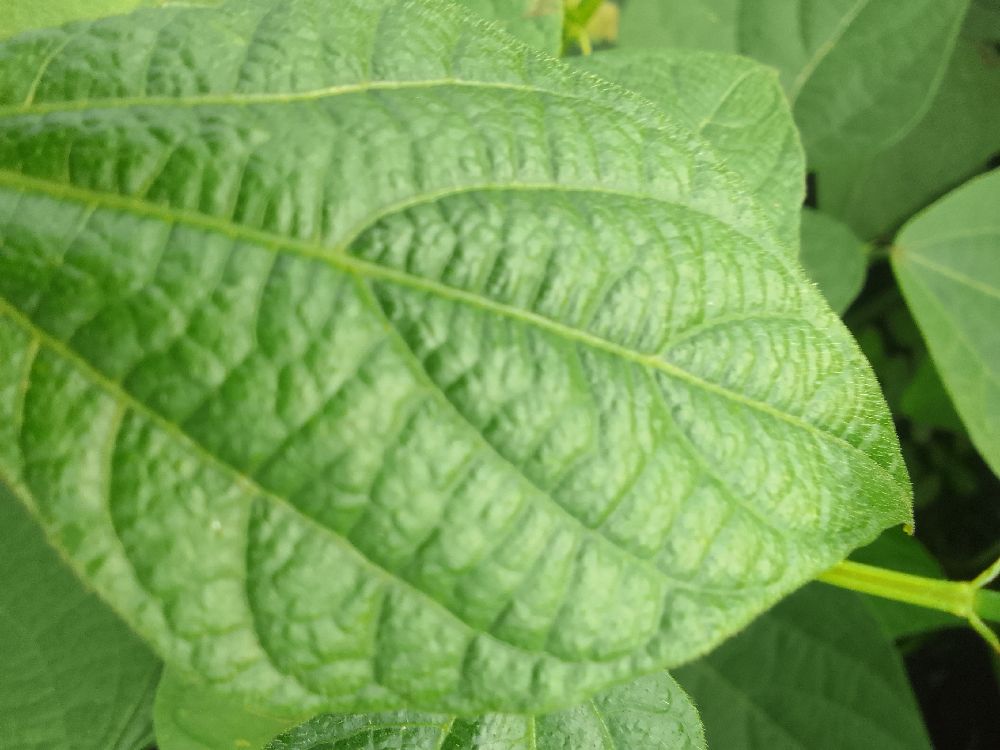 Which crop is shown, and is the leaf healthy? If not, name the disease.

common bean, healthy
